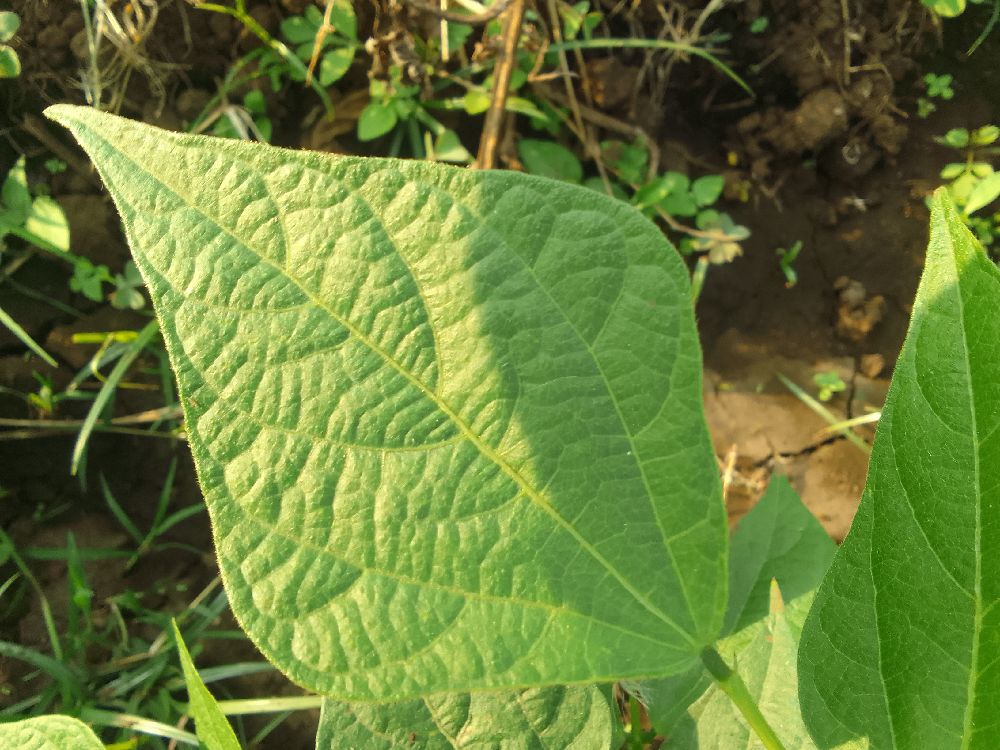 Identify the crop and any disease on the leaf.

common bean, healthy
